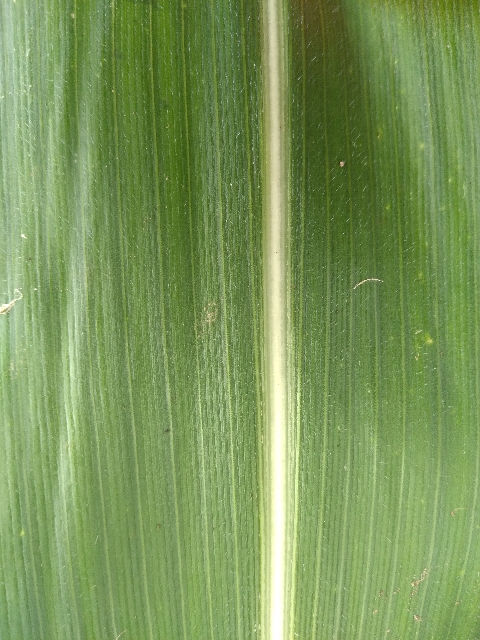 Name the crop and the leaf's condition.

maize, healthy
